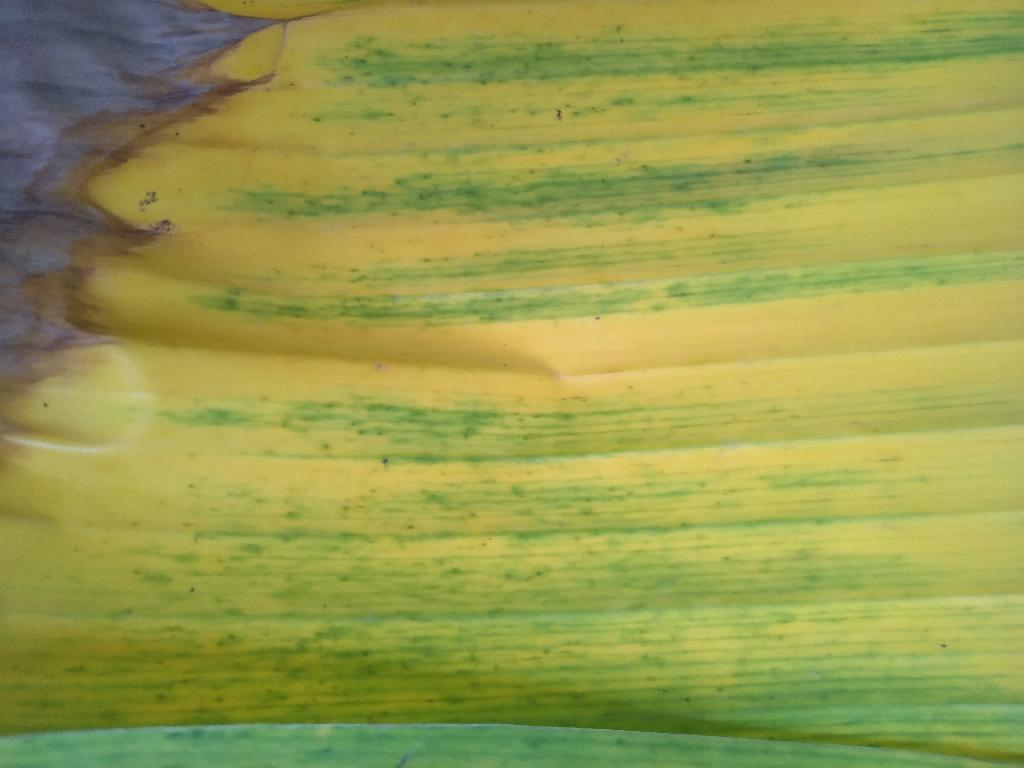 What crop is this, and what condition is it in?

banana, fusarium wilt race 1
